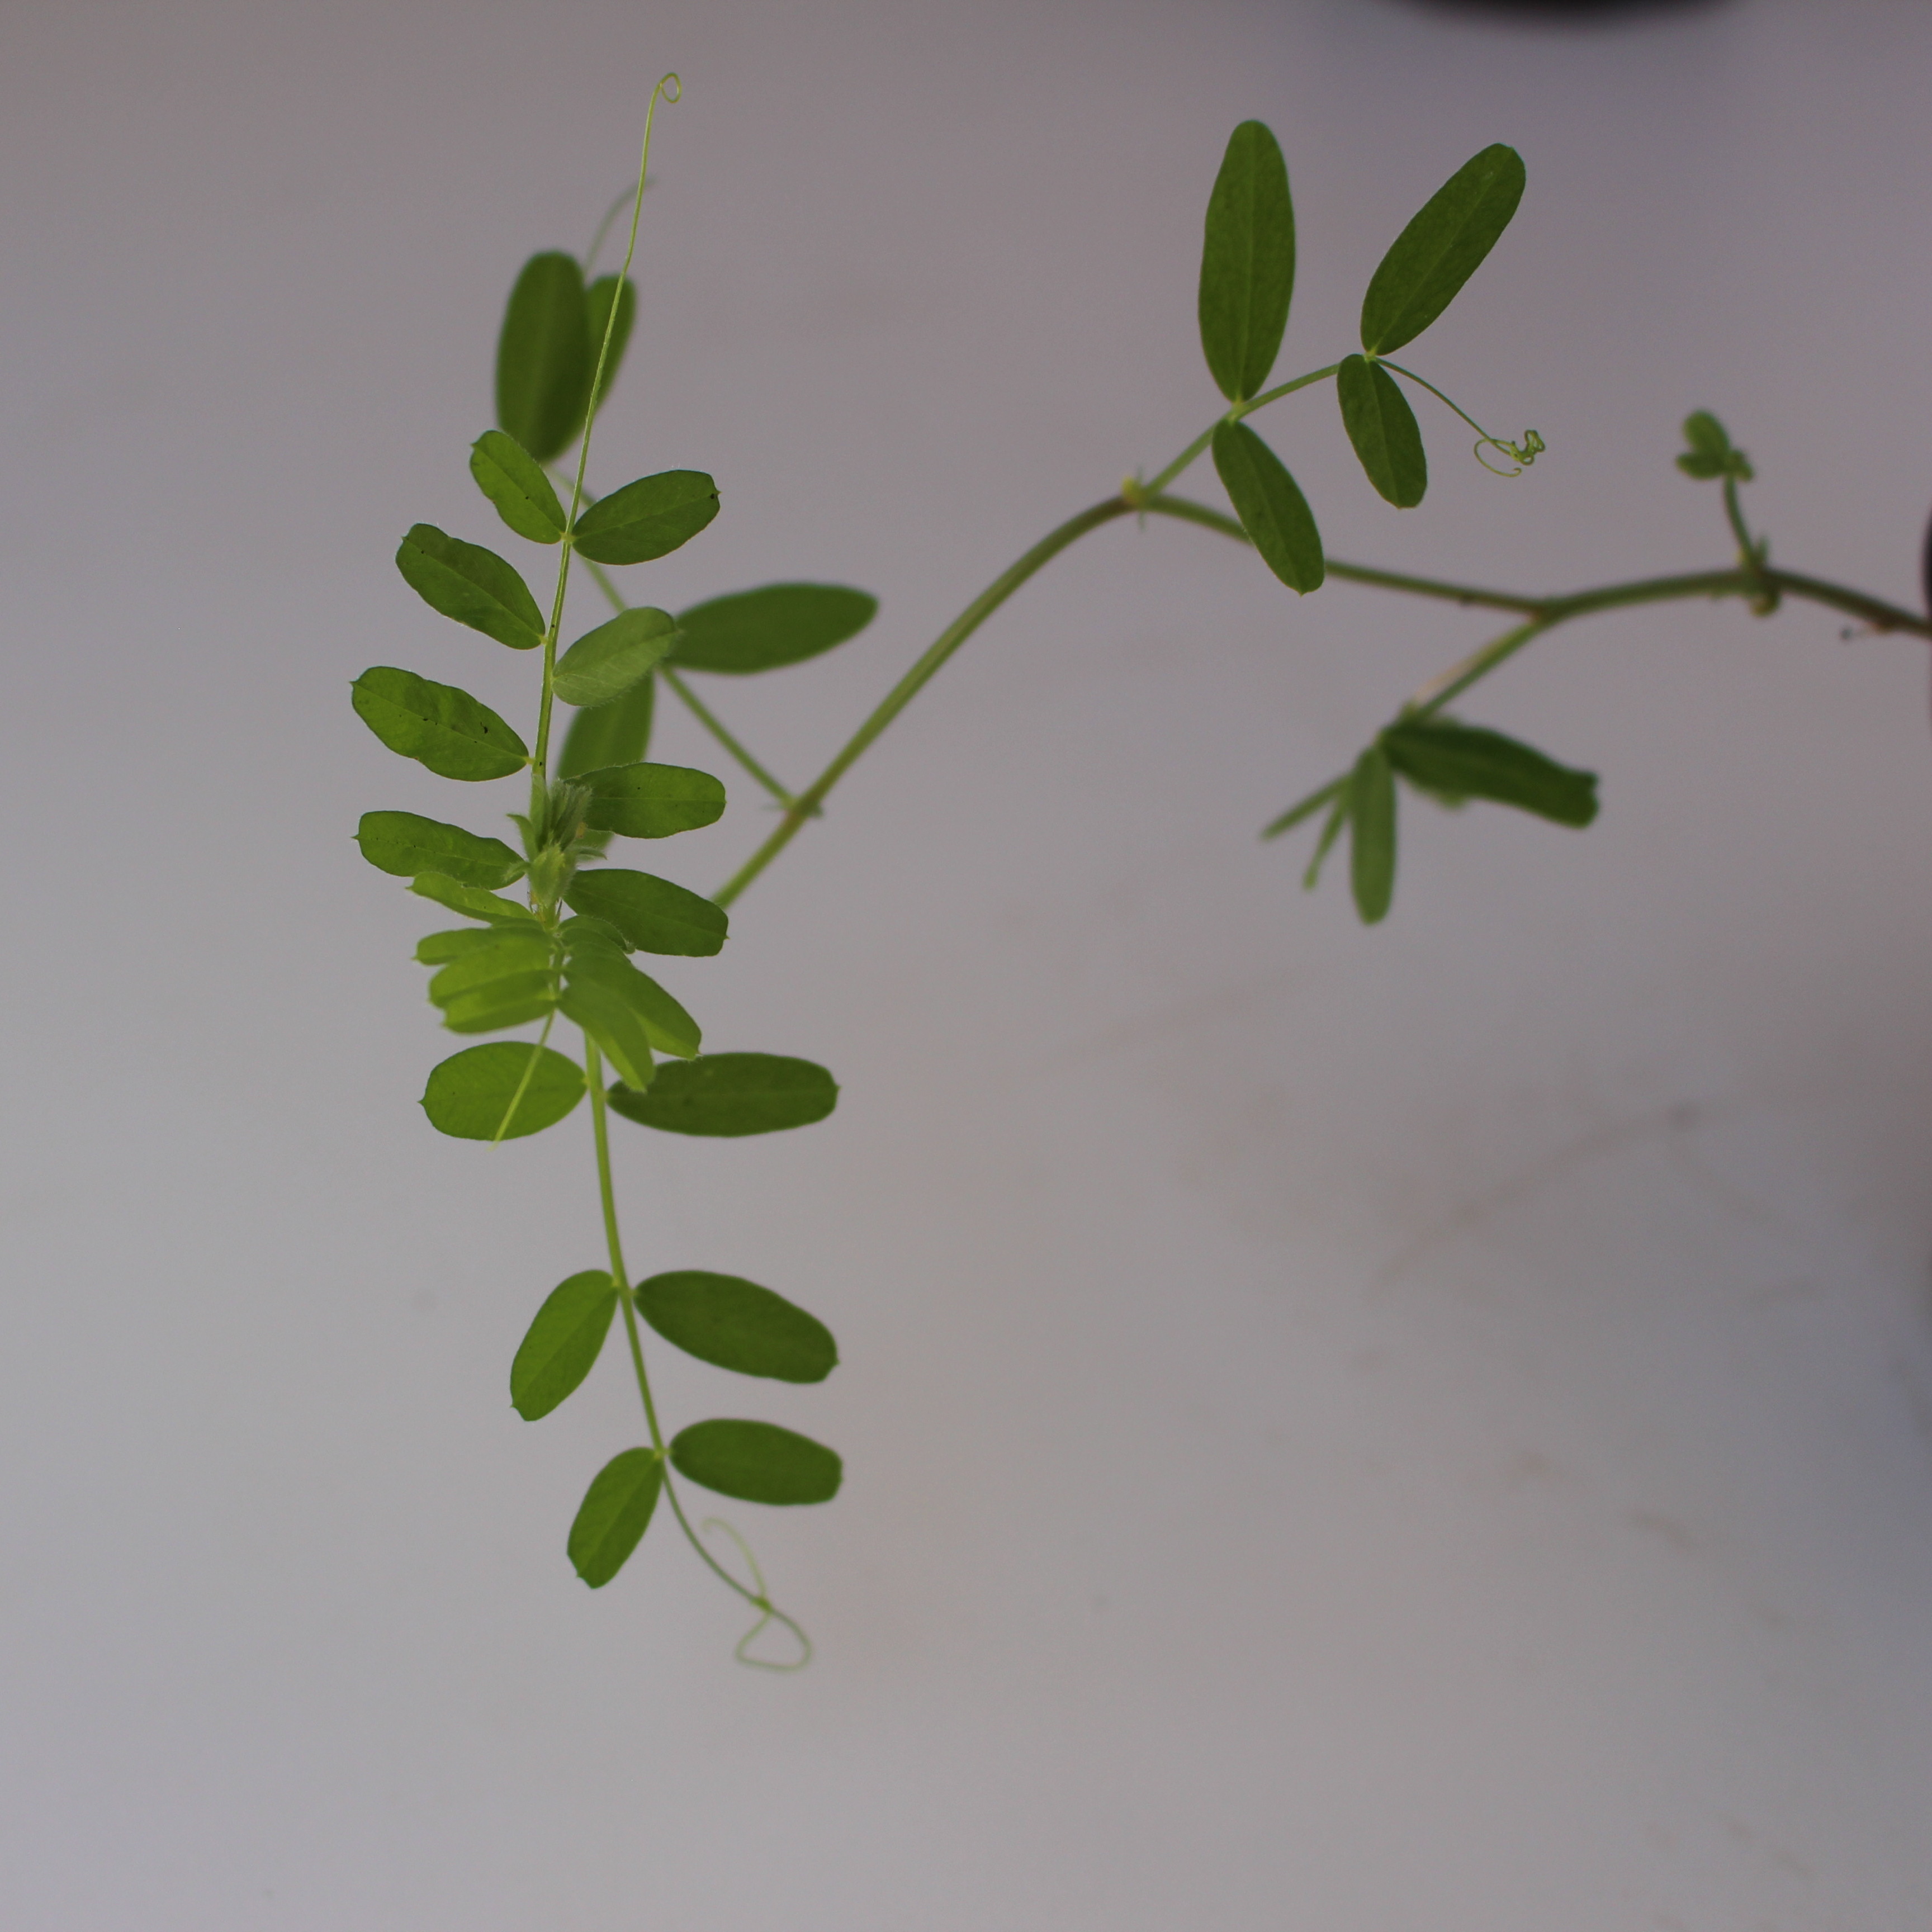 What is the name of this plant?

Vicia sativa
